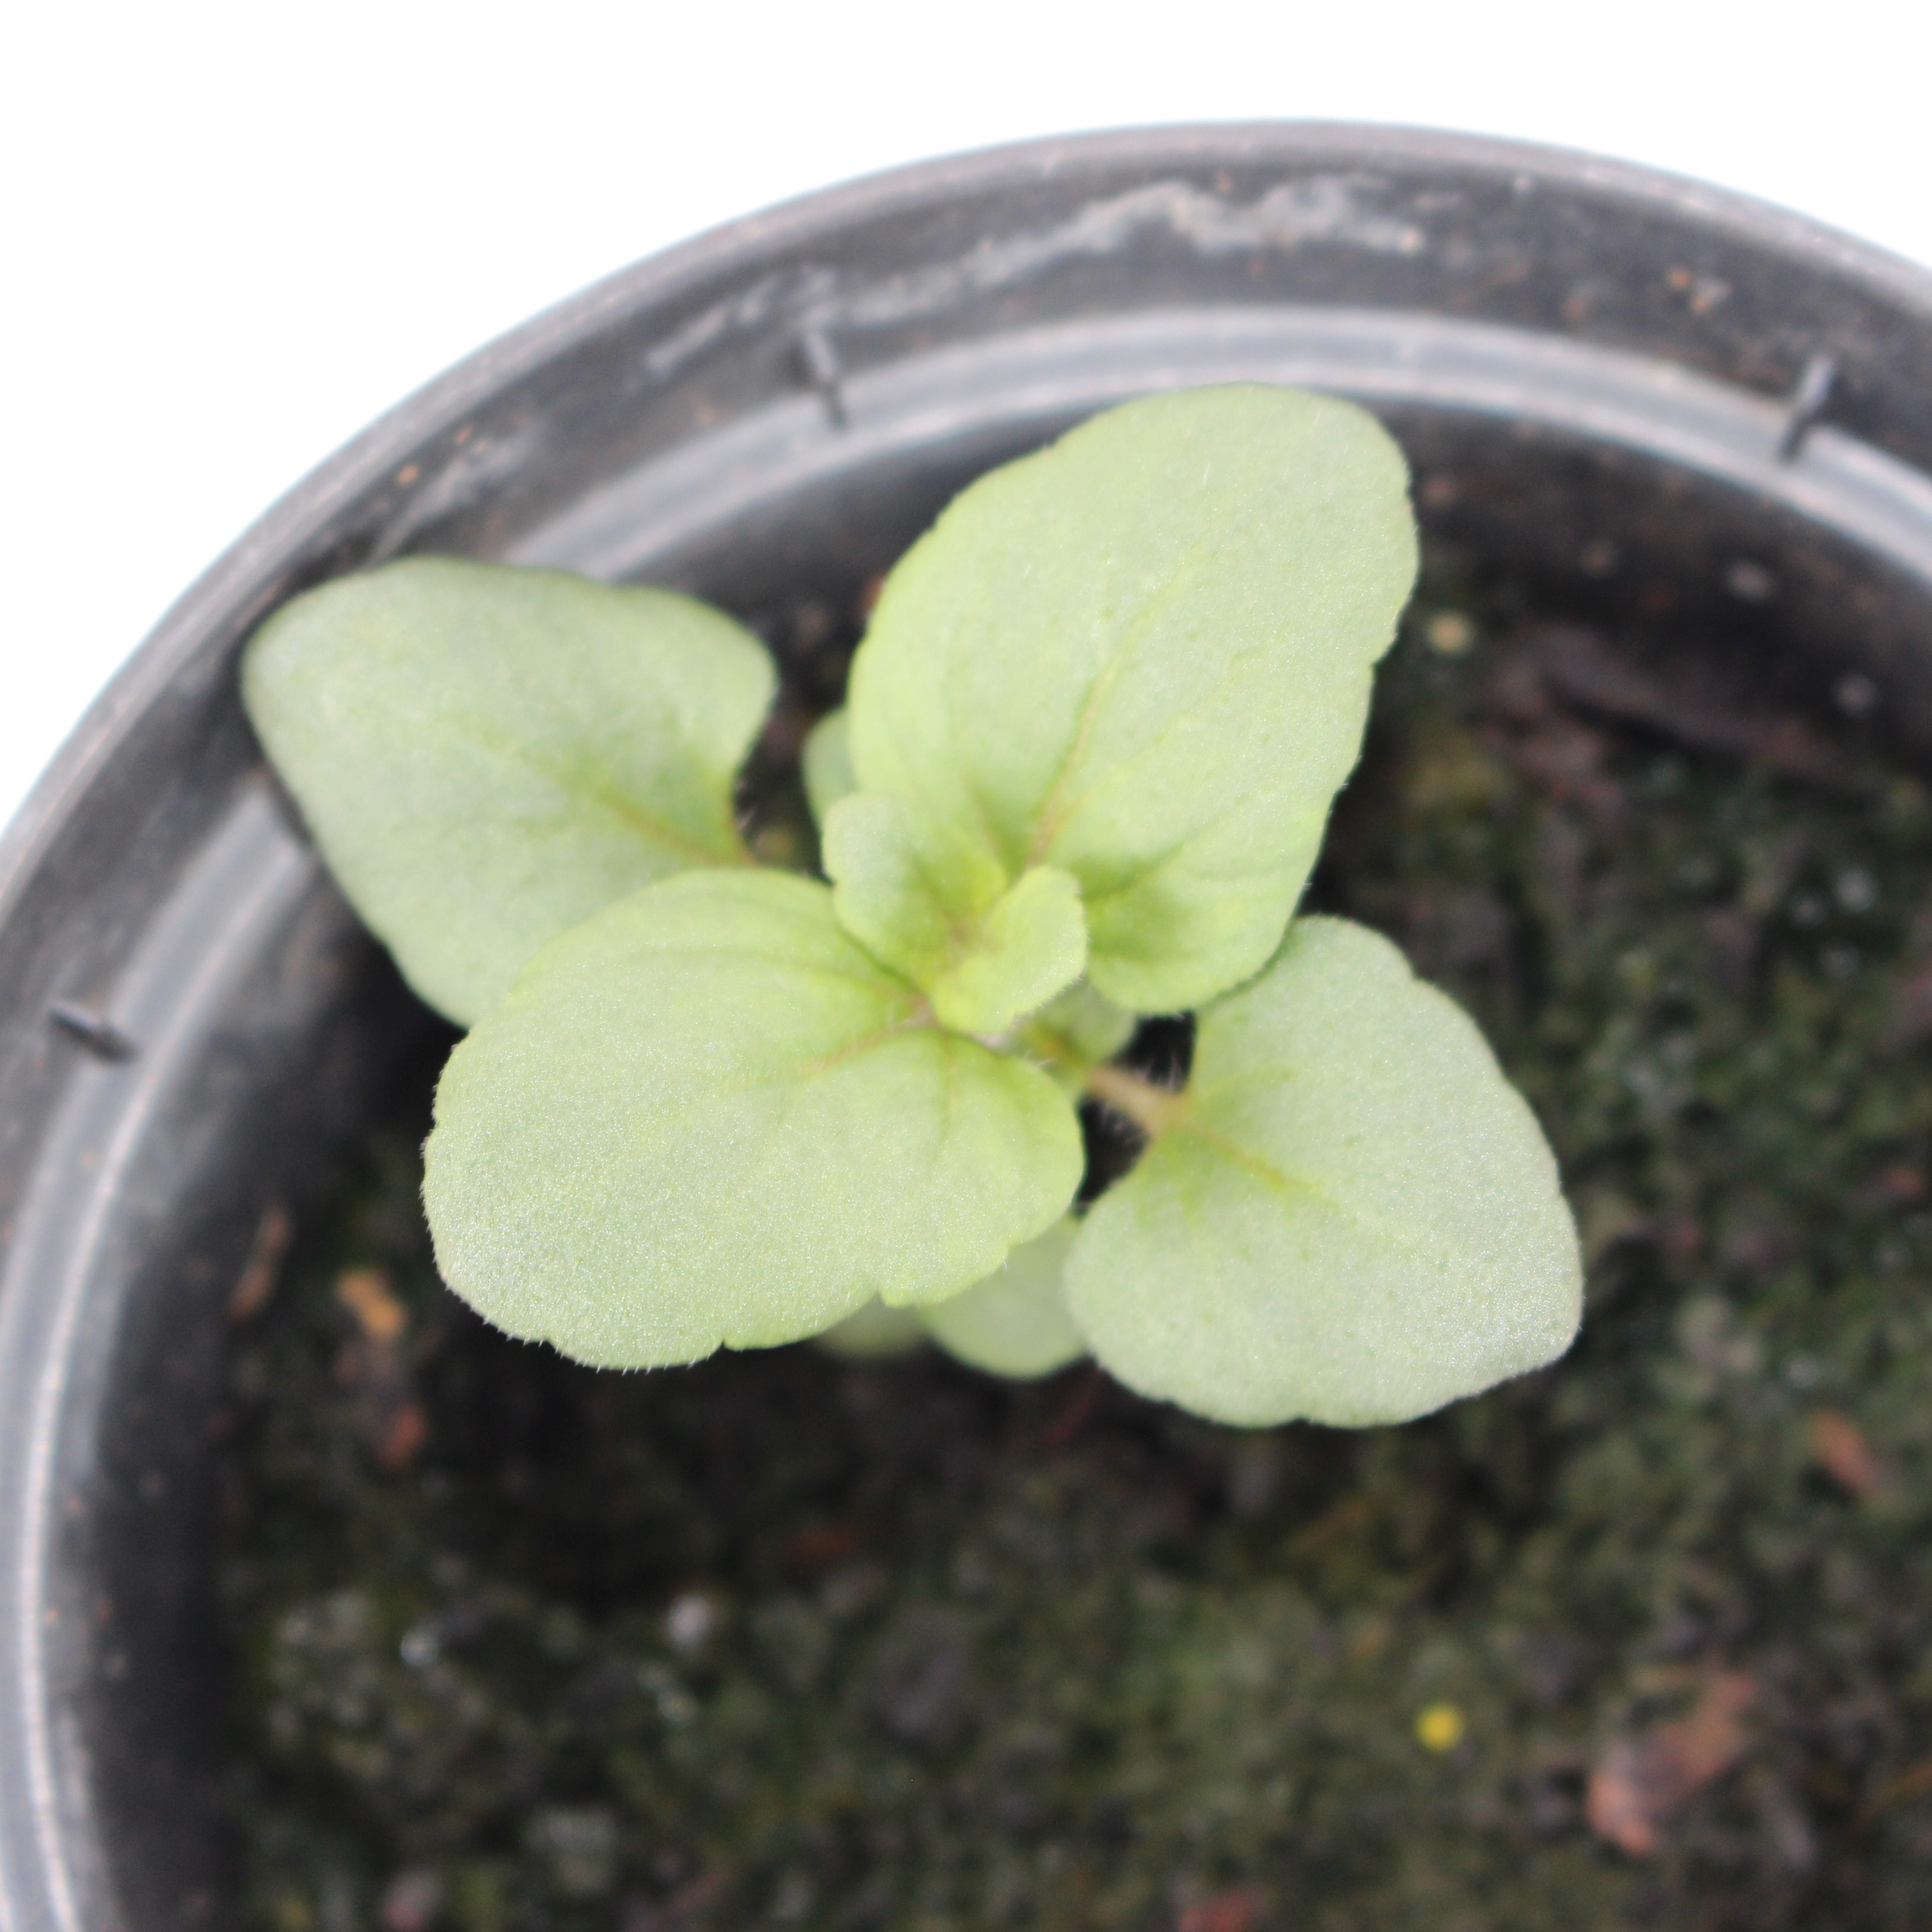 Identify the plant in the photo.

Veronica persica
